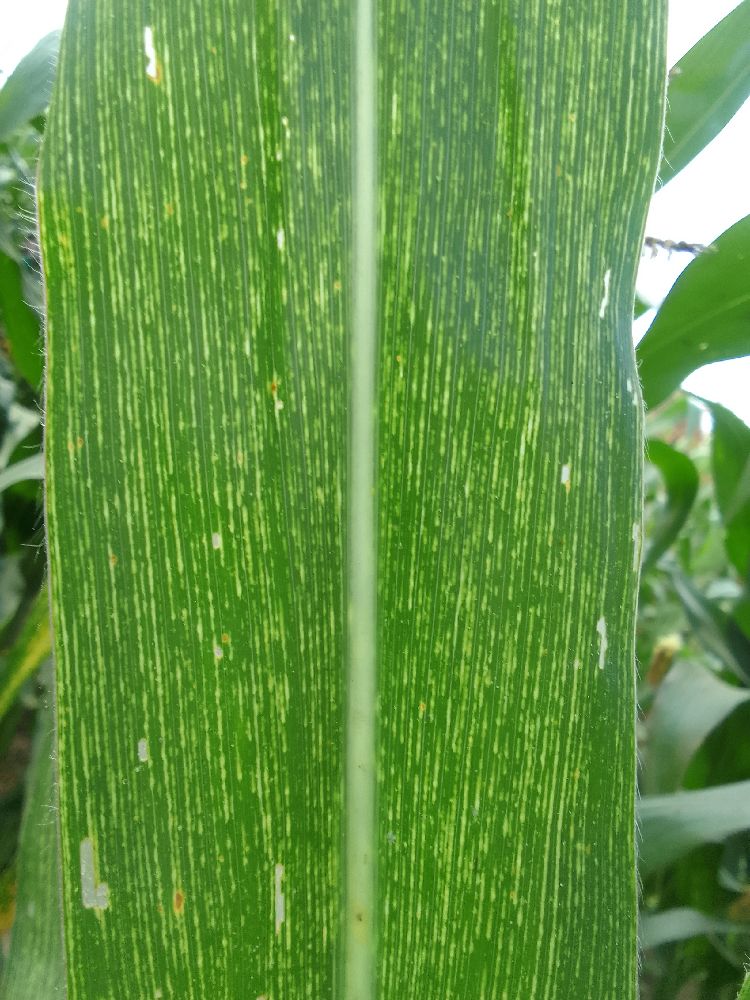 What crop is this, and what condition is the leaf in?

maize, maize streak virus
